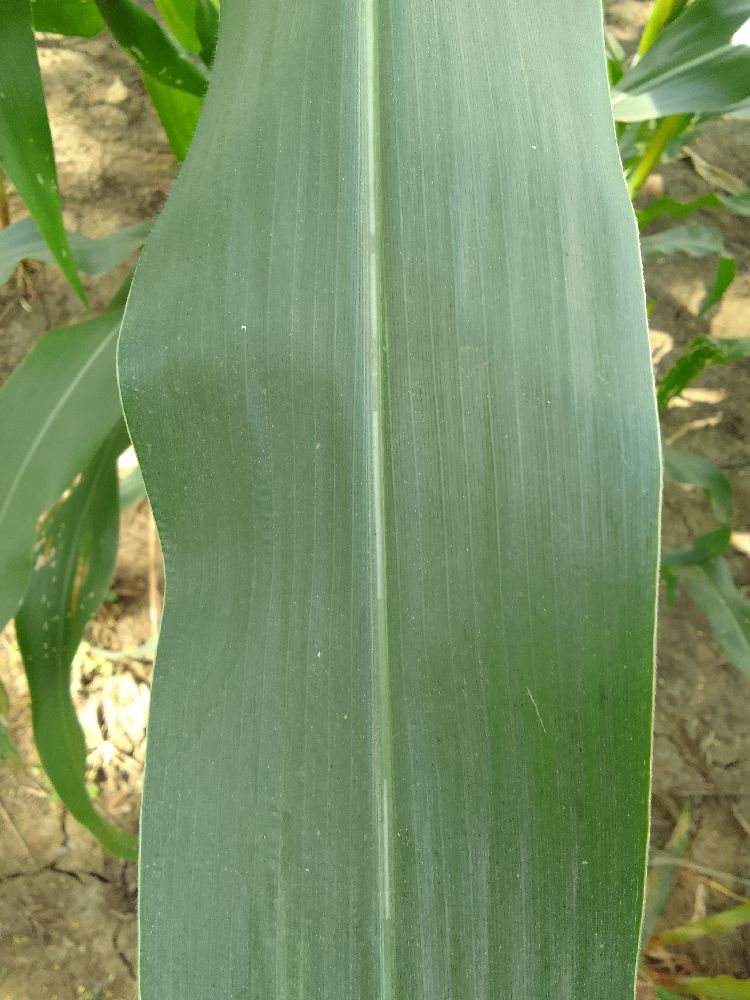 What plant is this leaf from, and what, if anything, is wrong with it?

maize, healthy
